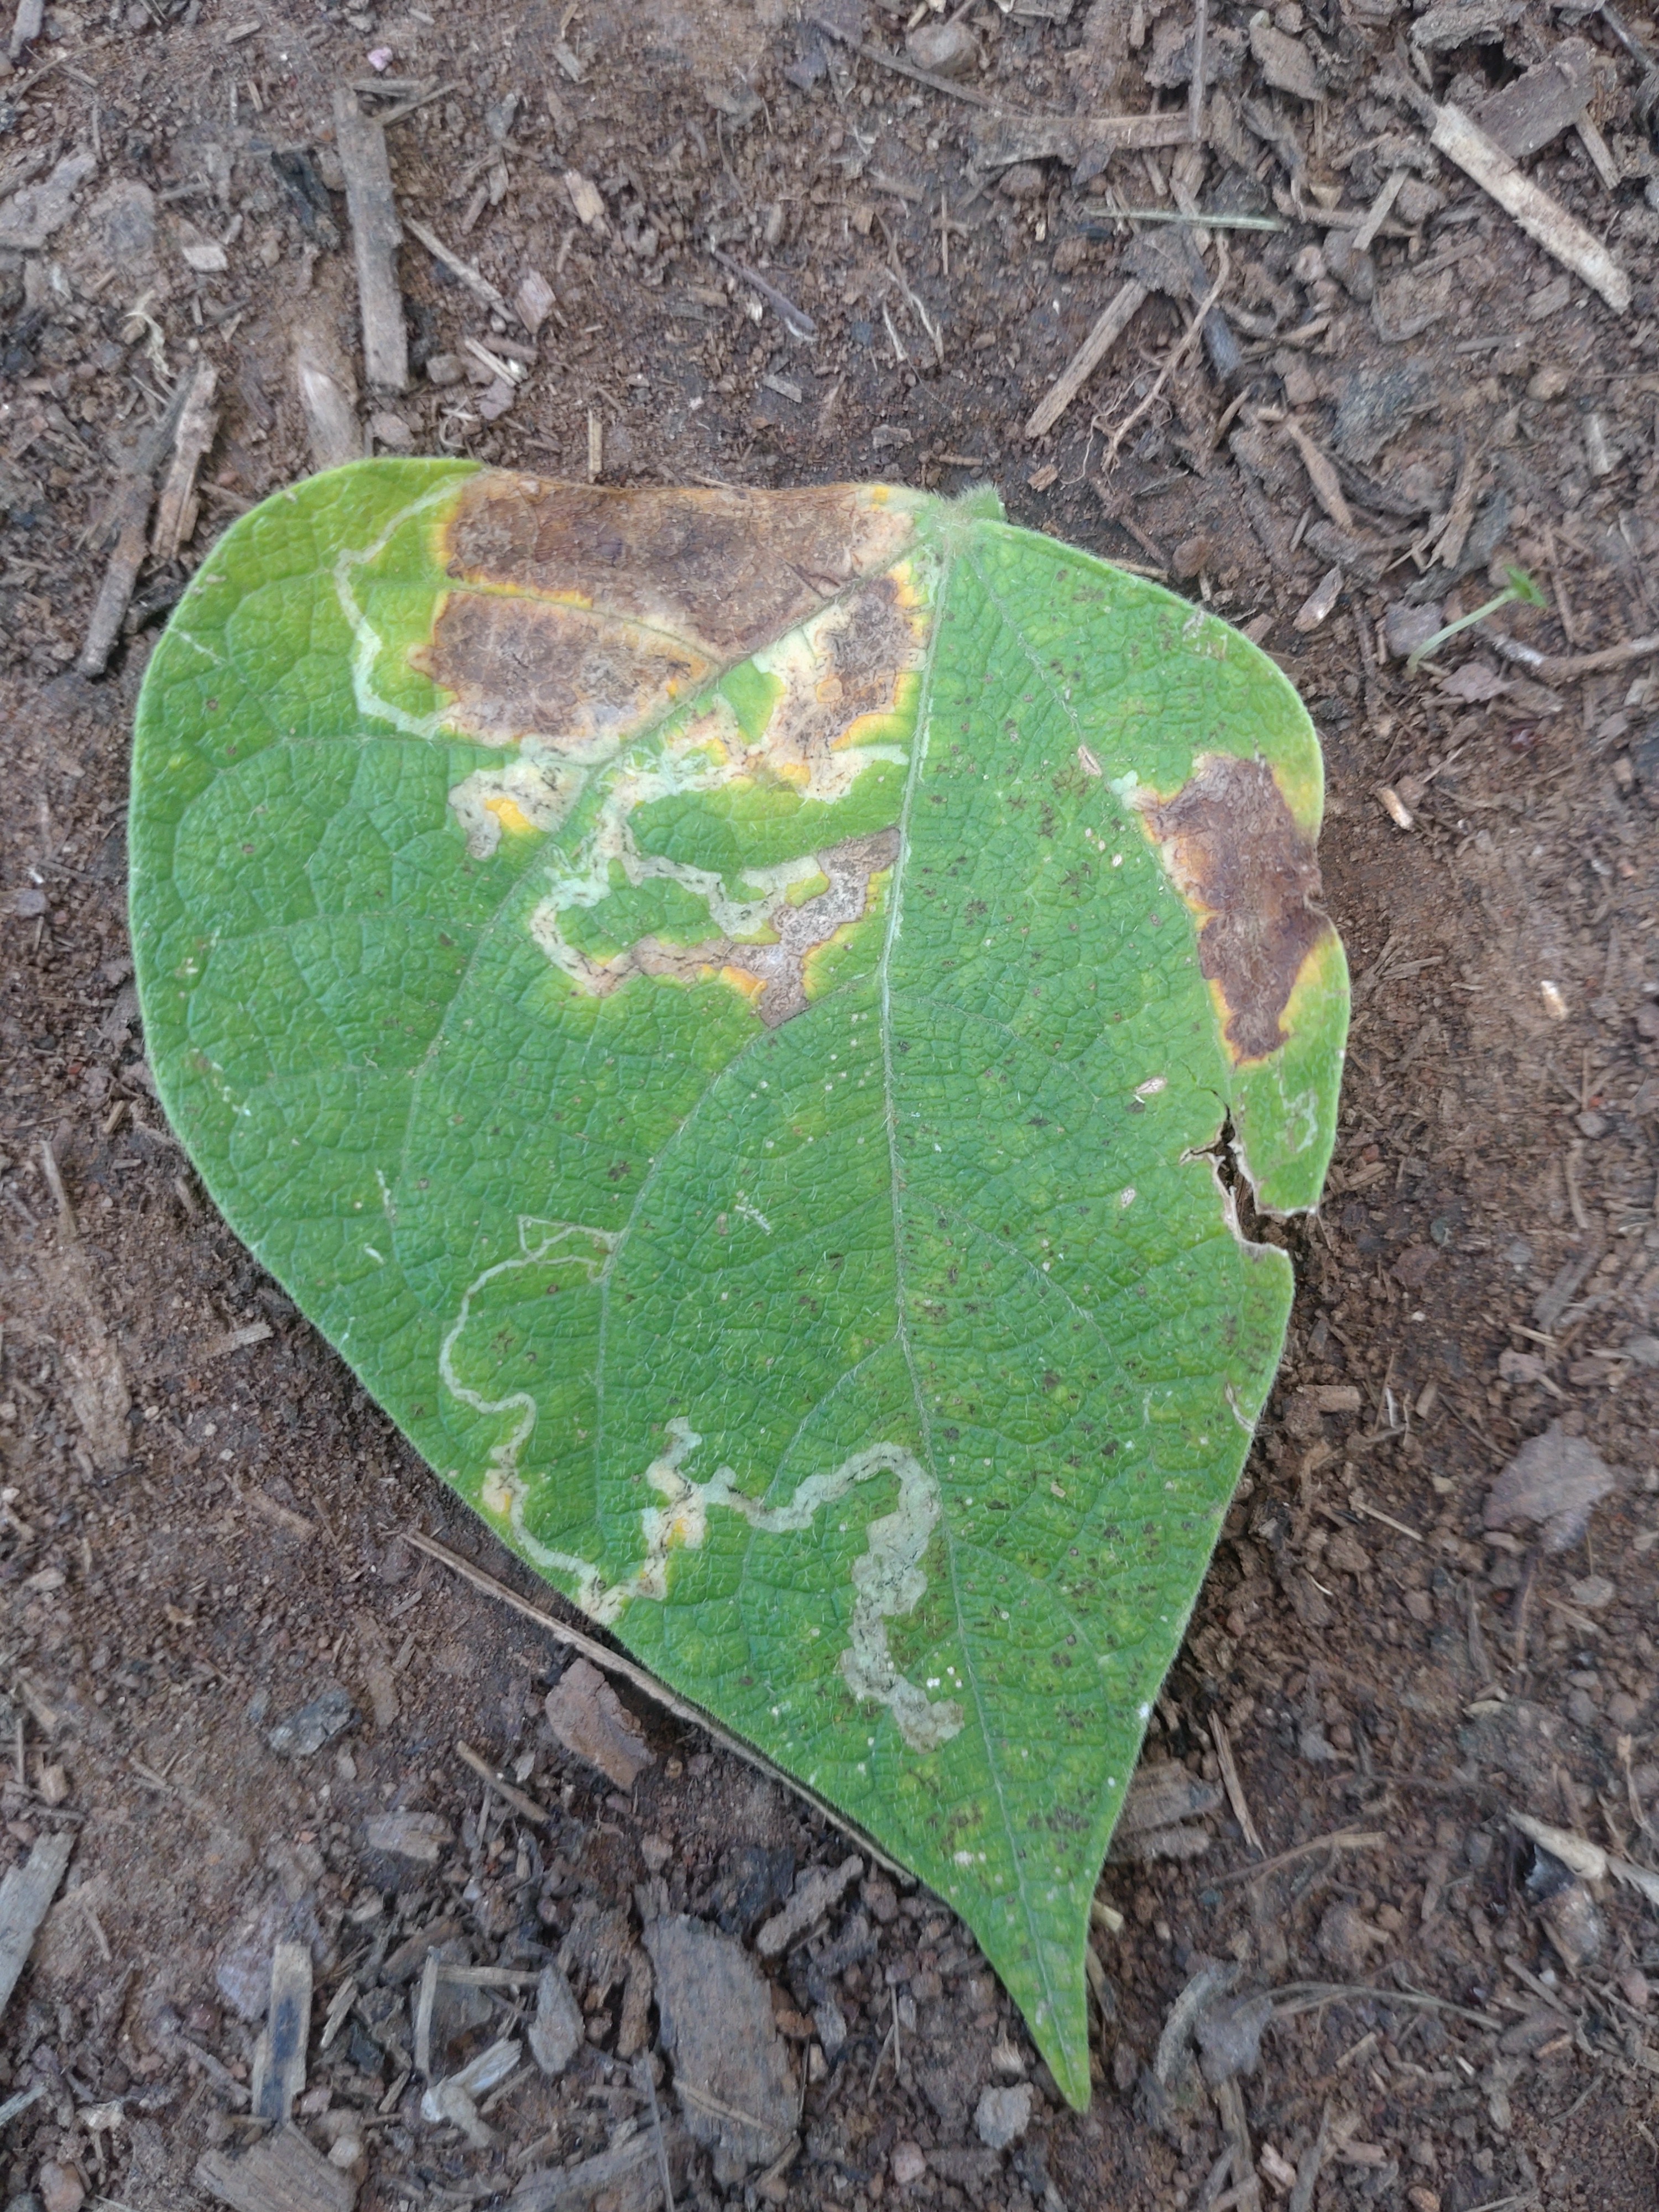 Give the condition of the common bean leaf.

anthracnose
